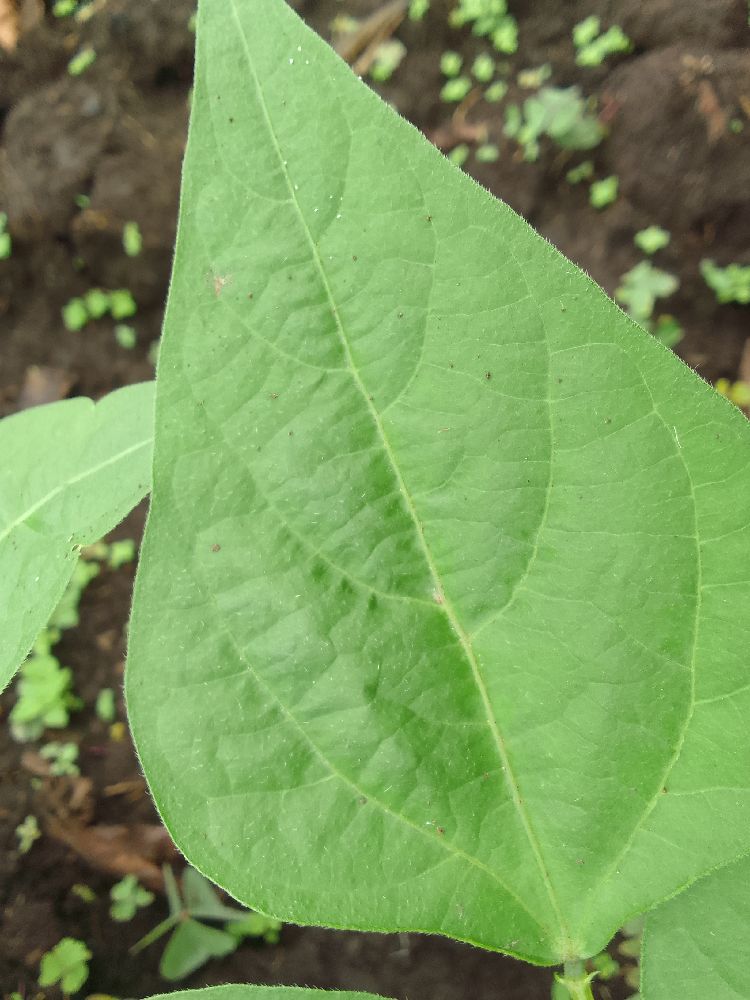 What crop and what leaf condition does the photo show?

common bean, healthy
